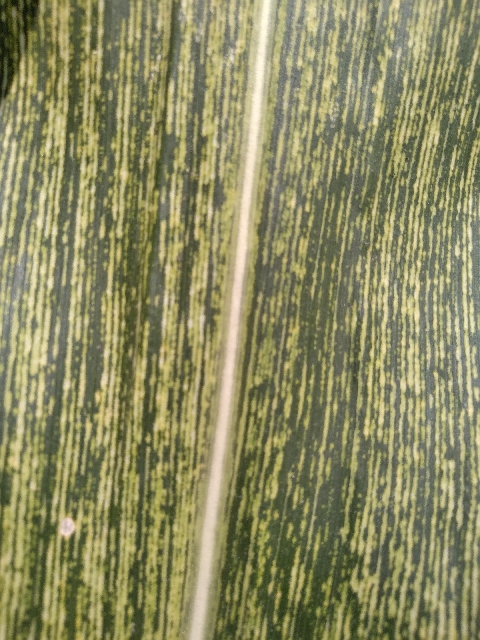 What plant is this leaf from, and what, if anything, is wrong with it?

maize, maize streak virus
